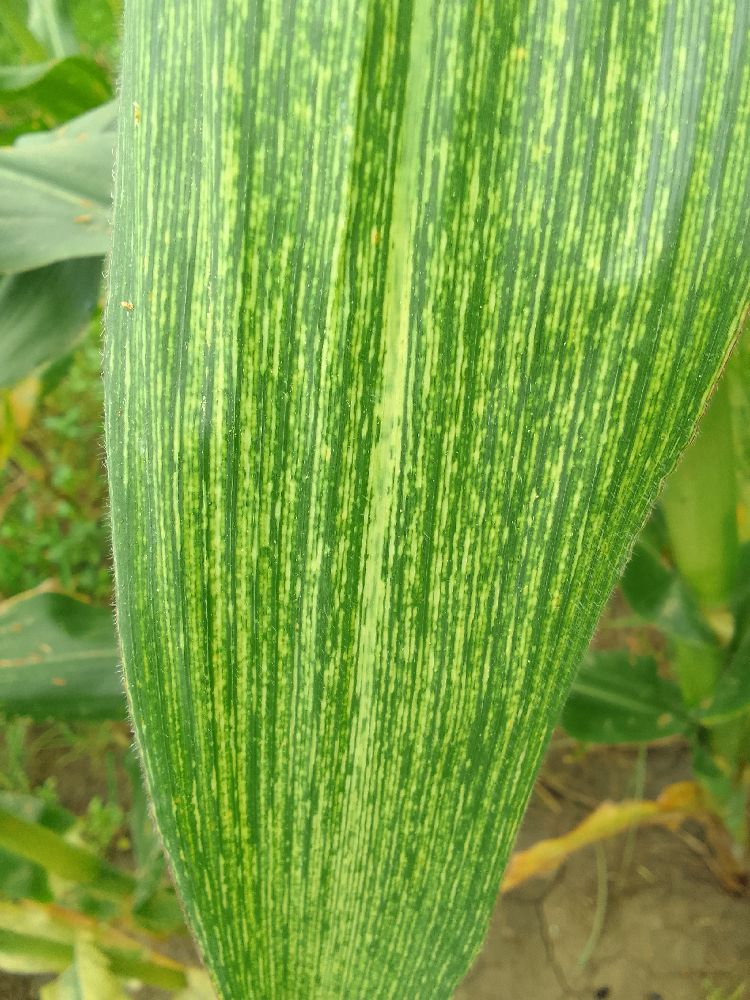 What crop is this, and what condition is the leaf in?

maize, maize streak virus
